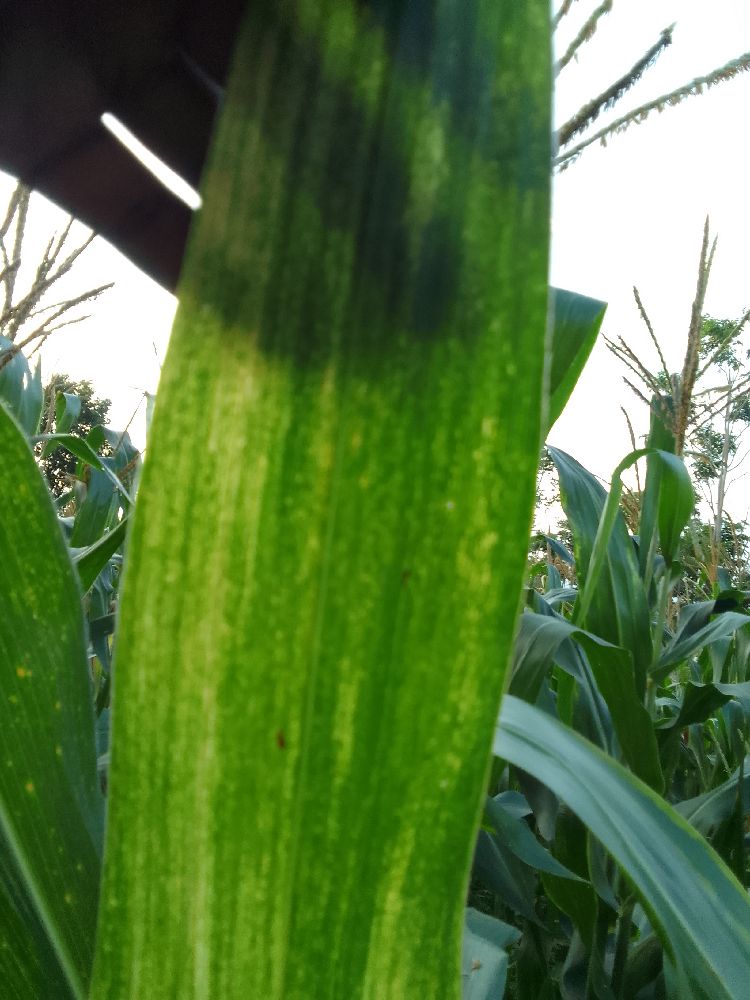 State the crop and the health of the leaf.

maize, maize lethal necrosis
